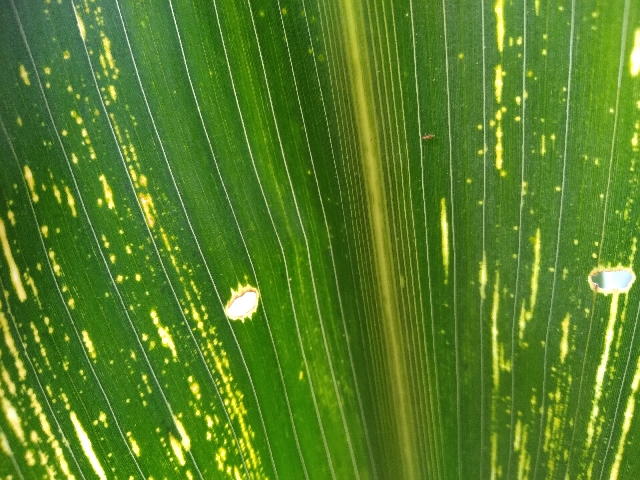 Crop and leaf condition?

maize, maize streak virus
